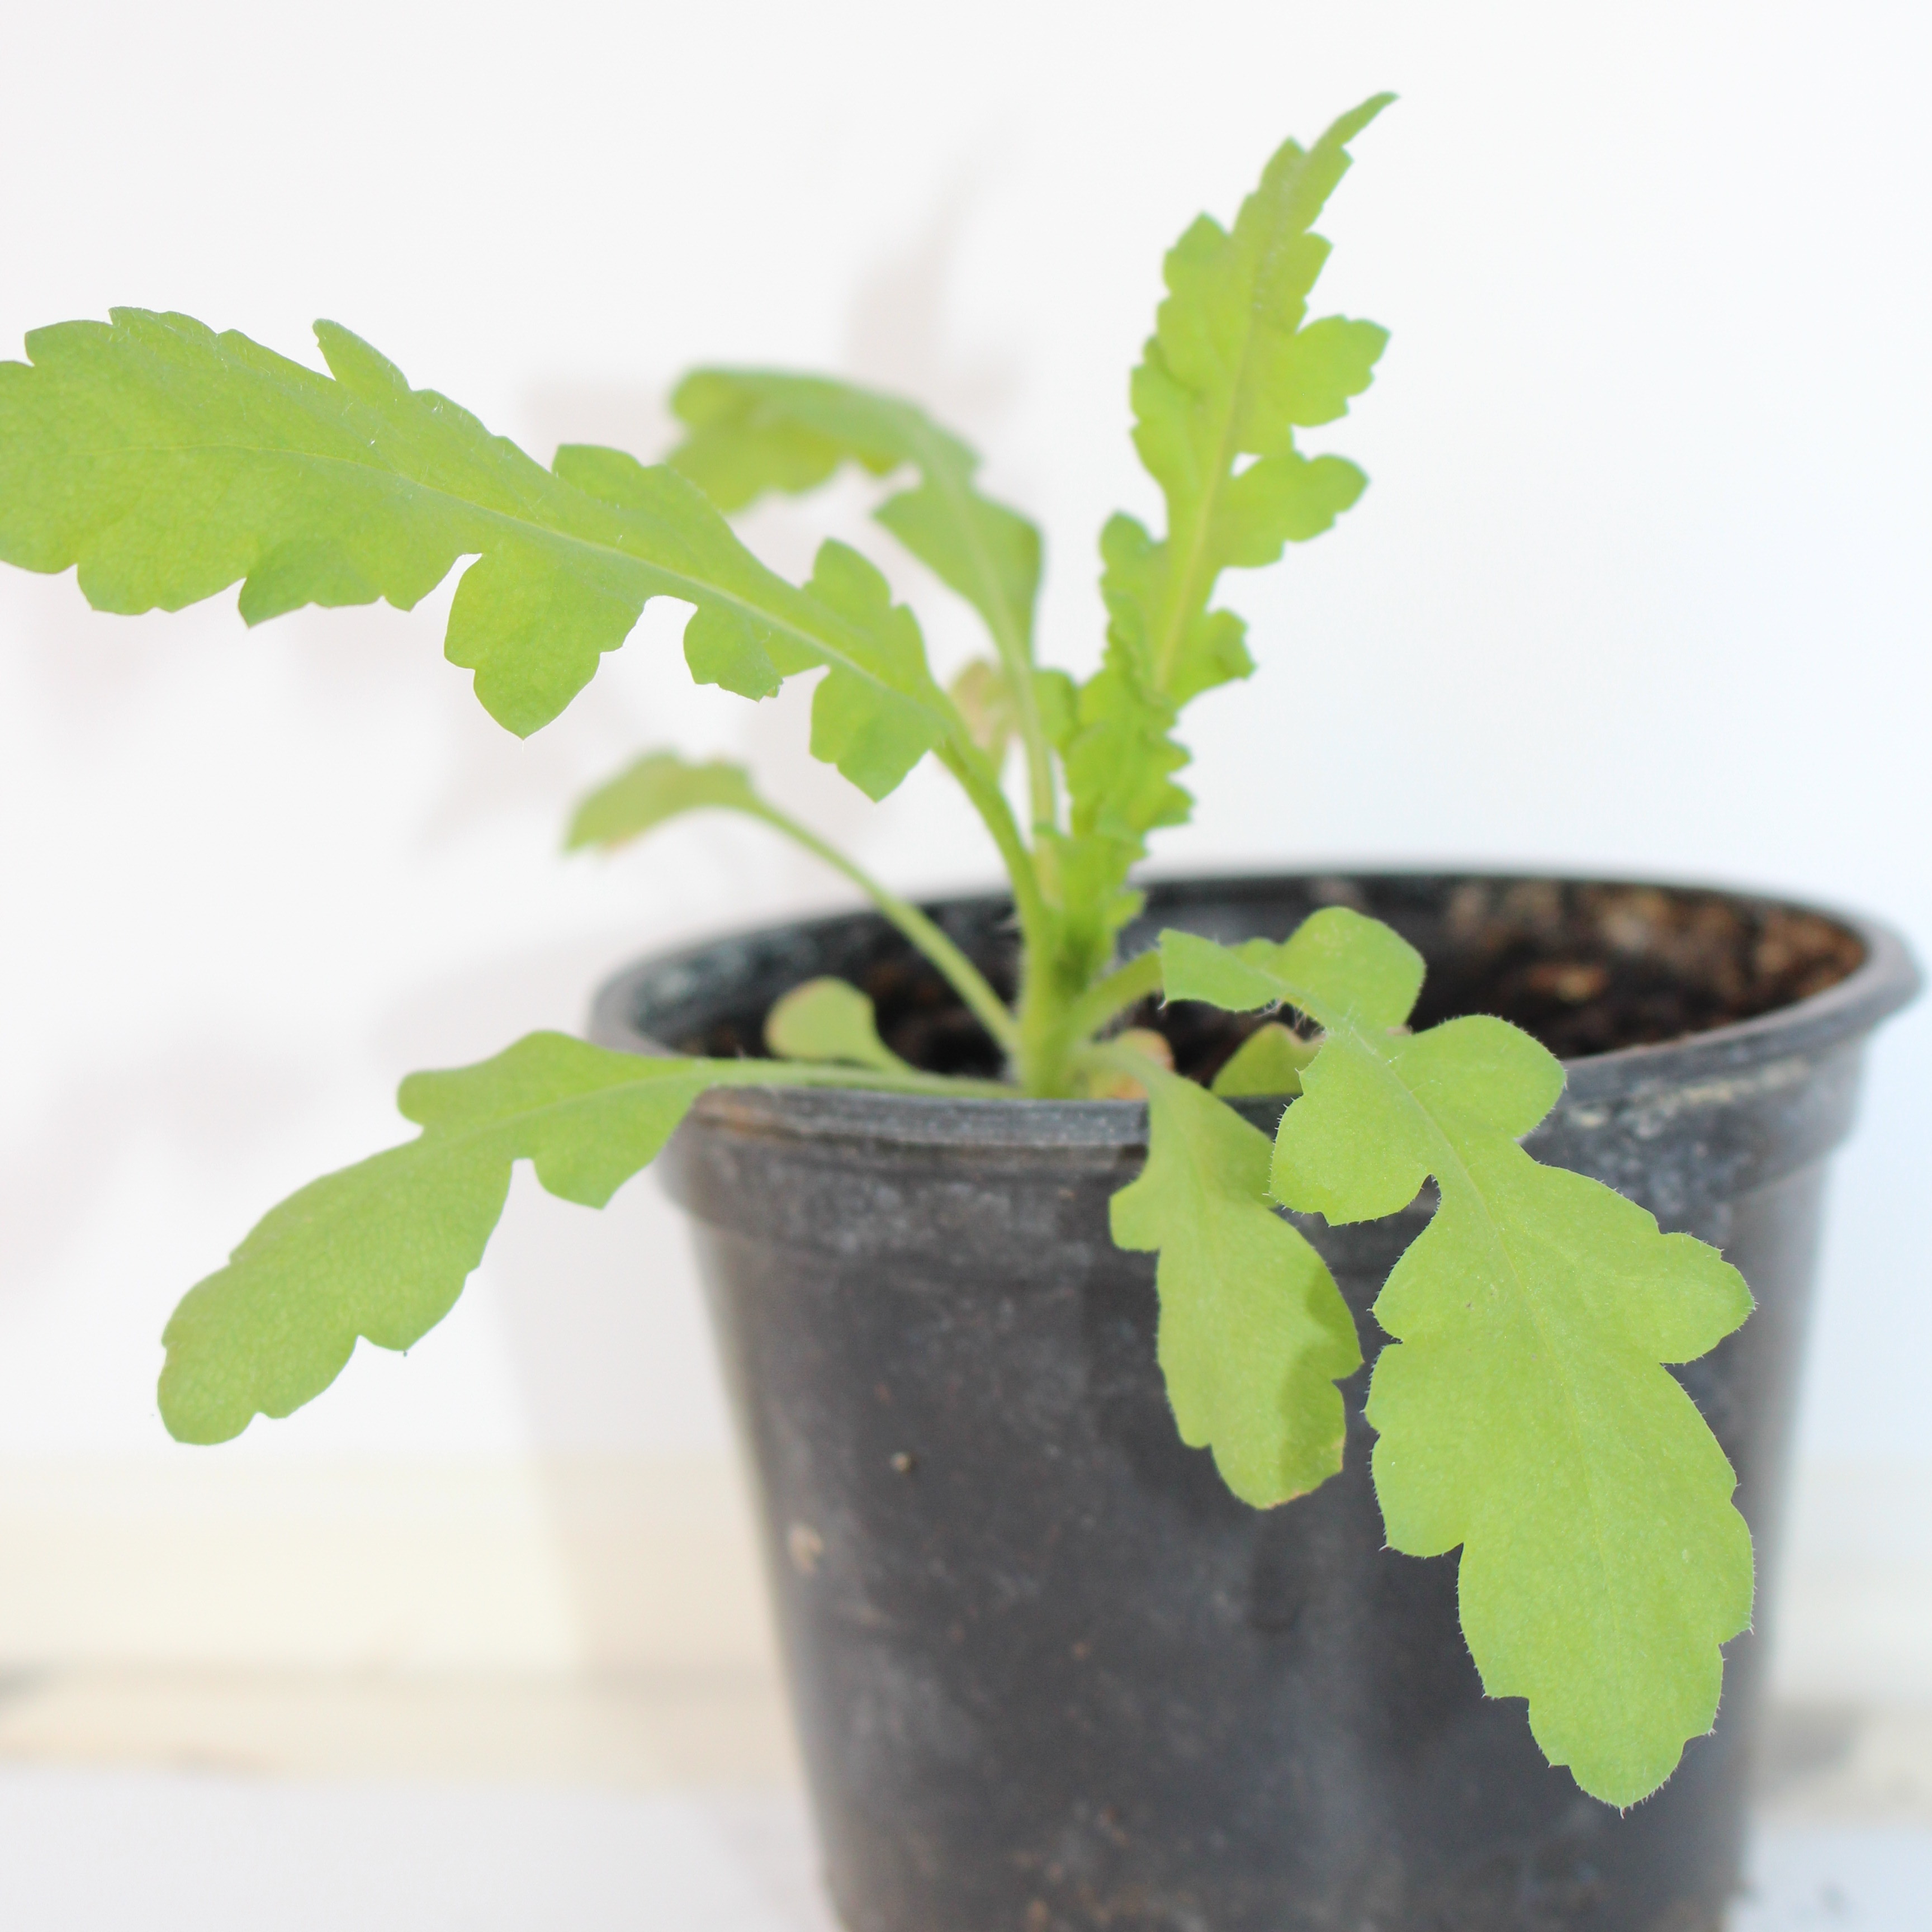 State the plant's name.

Papaver rhoeas
